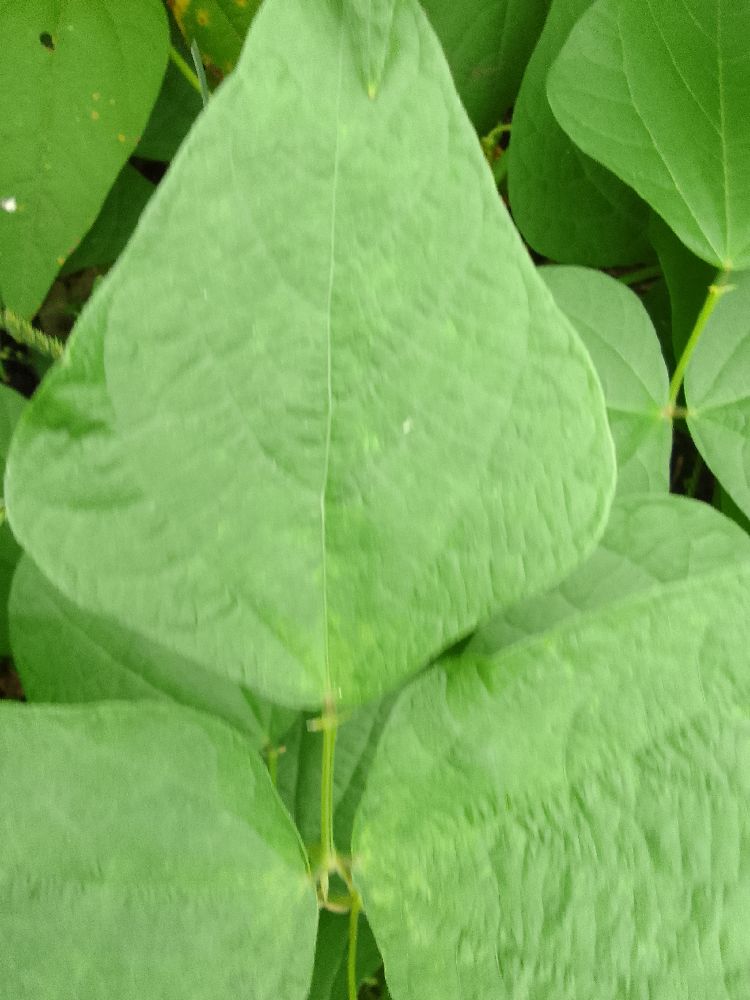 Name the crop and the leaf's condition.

common bean, healthy
